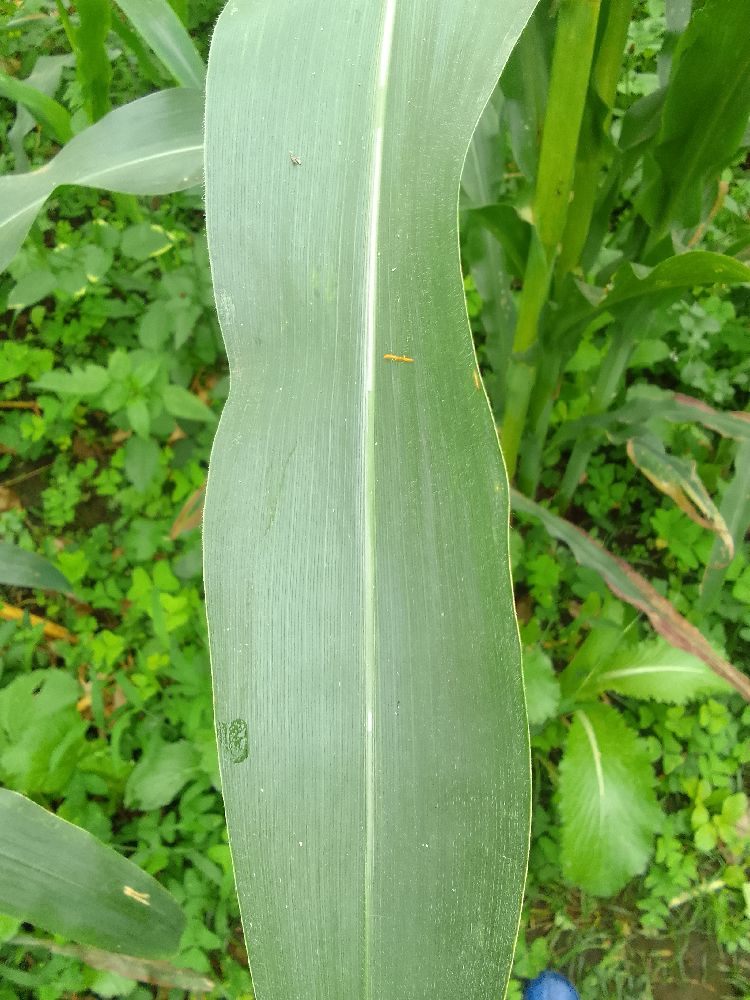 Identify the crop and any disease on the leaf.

maize, healthy
